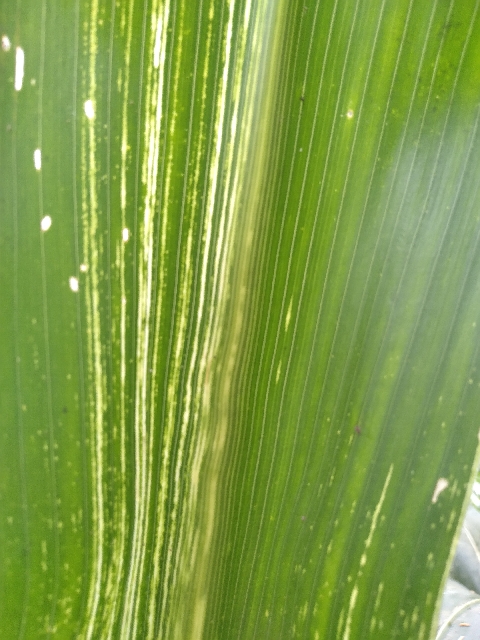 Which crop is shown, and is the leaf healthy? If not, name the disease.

maize, maize streak virus
